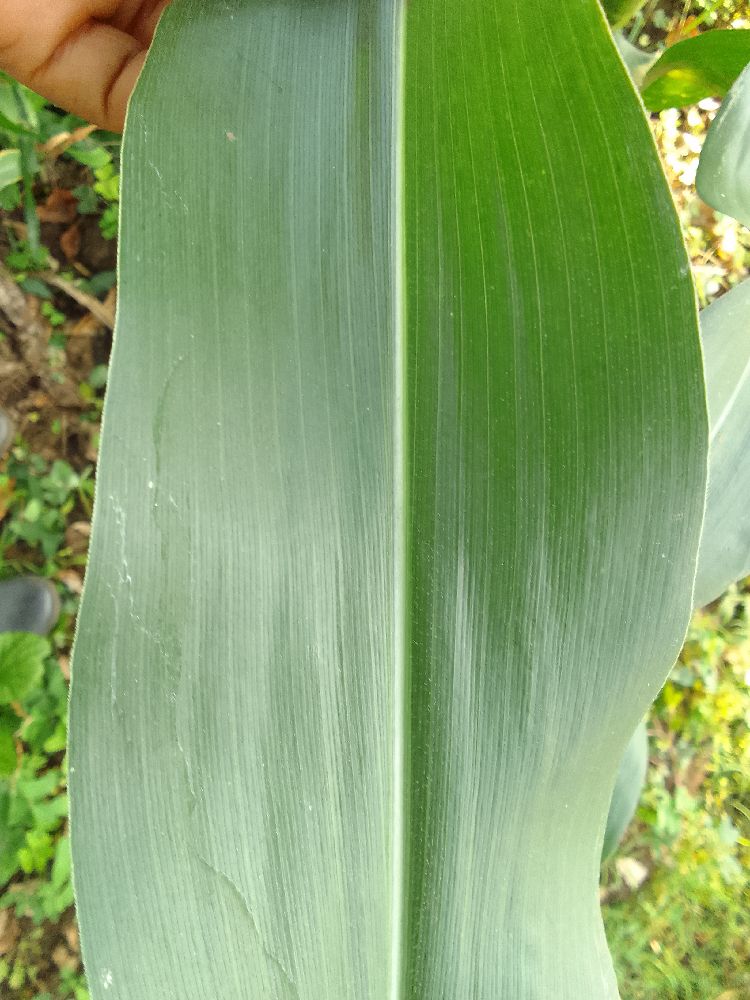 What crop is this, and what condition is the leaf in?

maize, healthy
